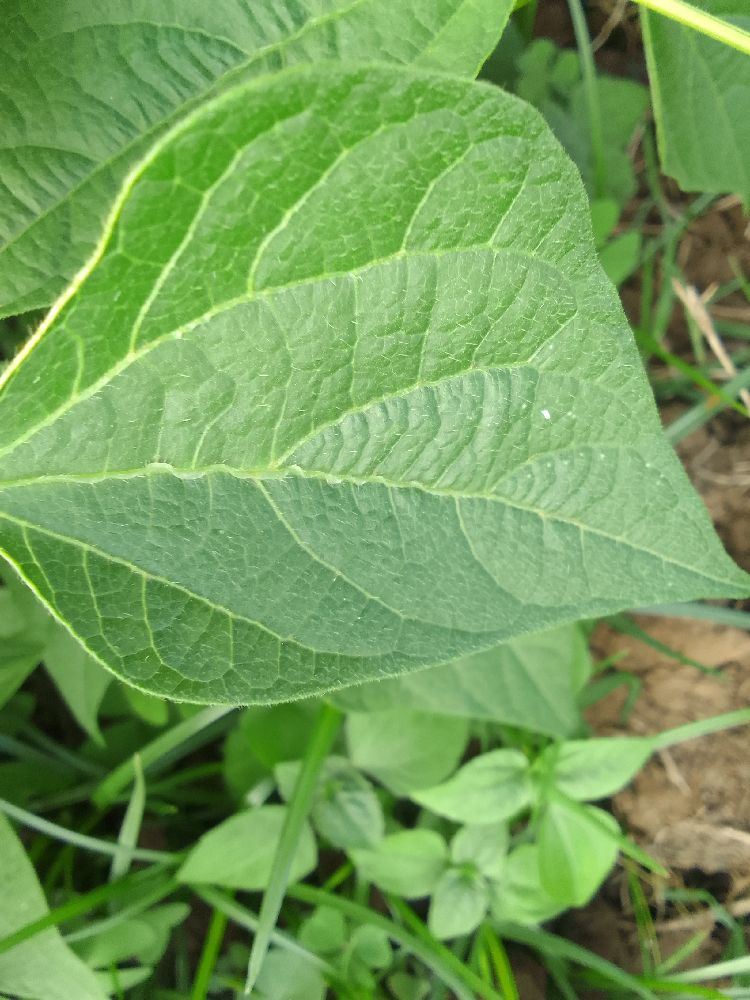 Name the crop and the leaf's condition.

common bean, healthy
